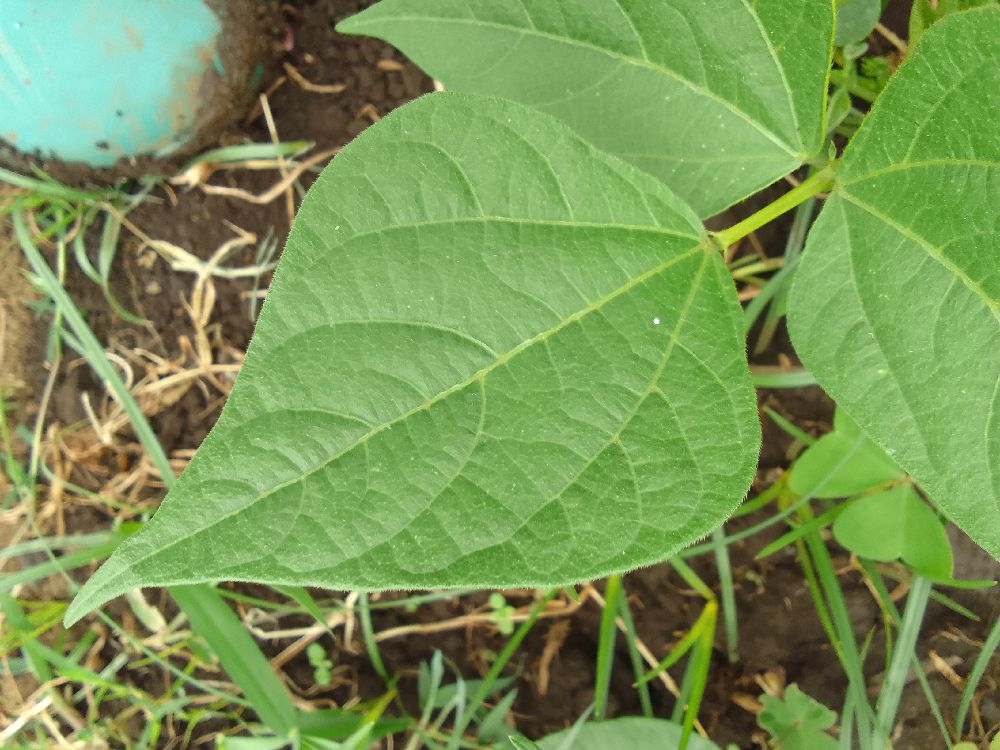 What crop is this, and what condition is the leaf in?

common bean, healthy
